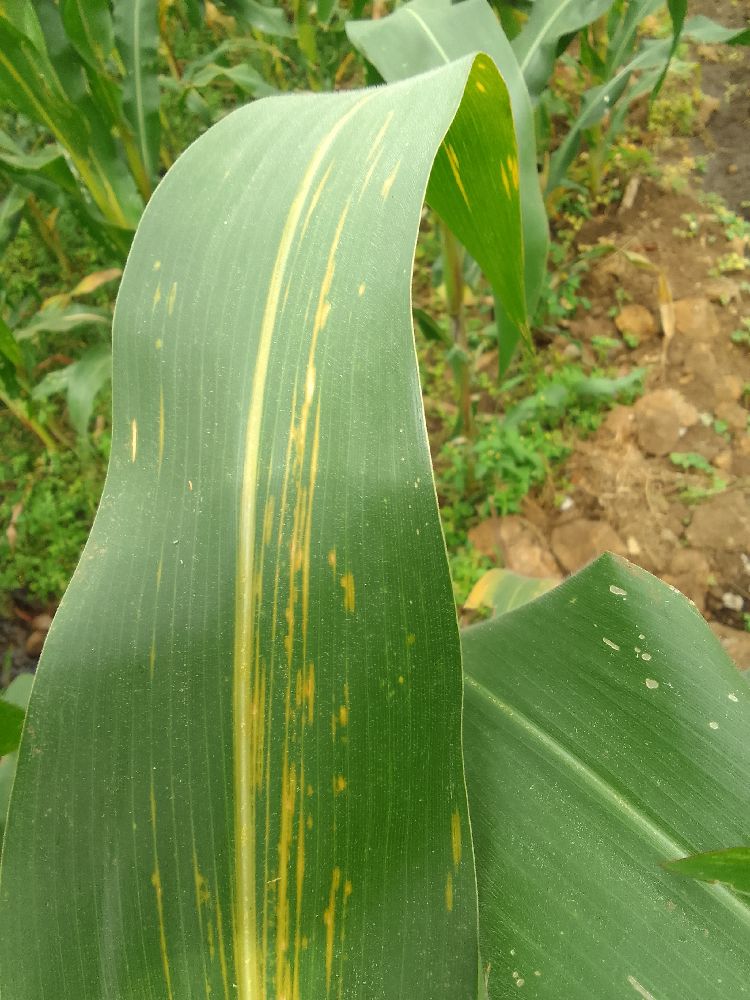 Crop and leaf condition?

maize, maize lethal necrosis
